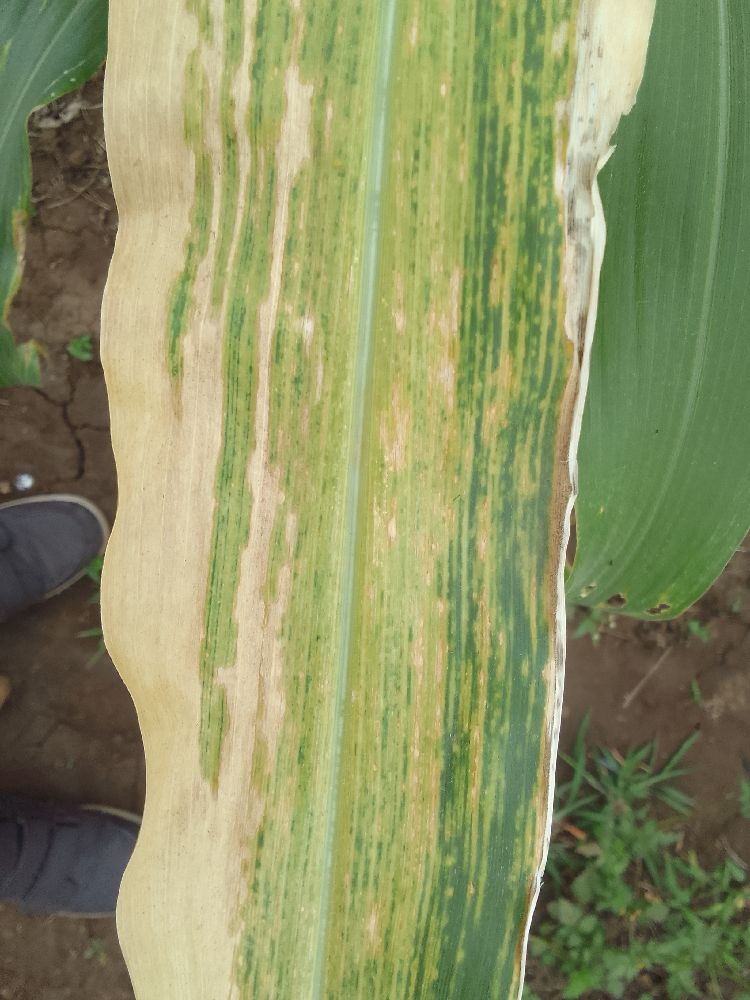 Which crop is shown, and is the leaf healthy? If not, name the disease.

maize, maize lethal necrosis
